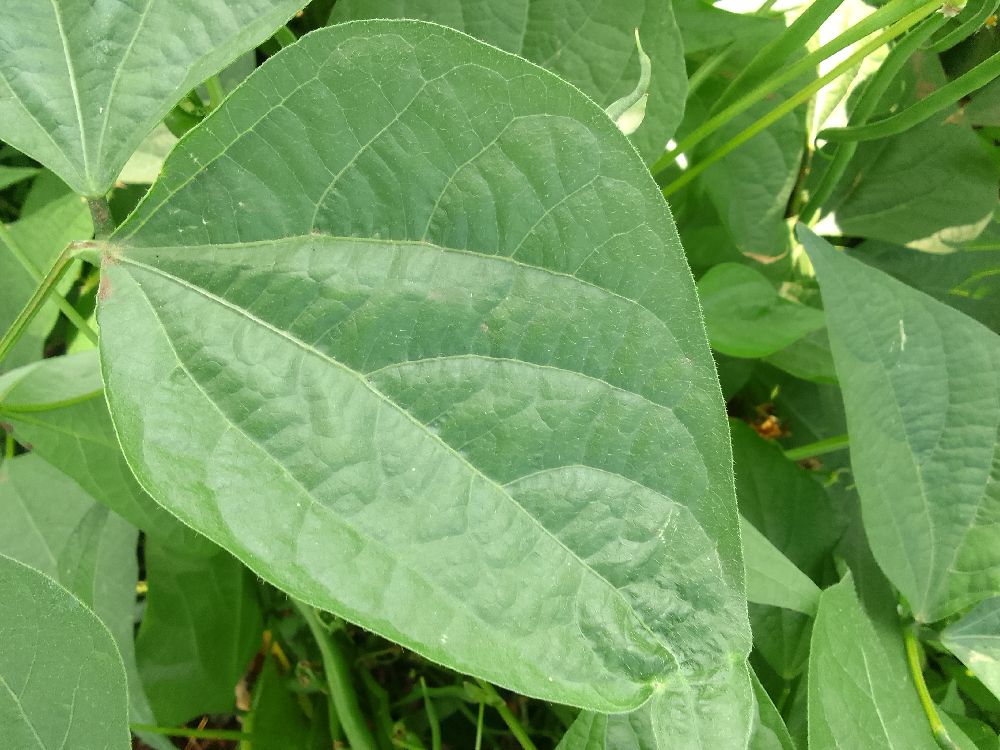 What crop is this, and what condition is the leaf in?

common bean, healthy
